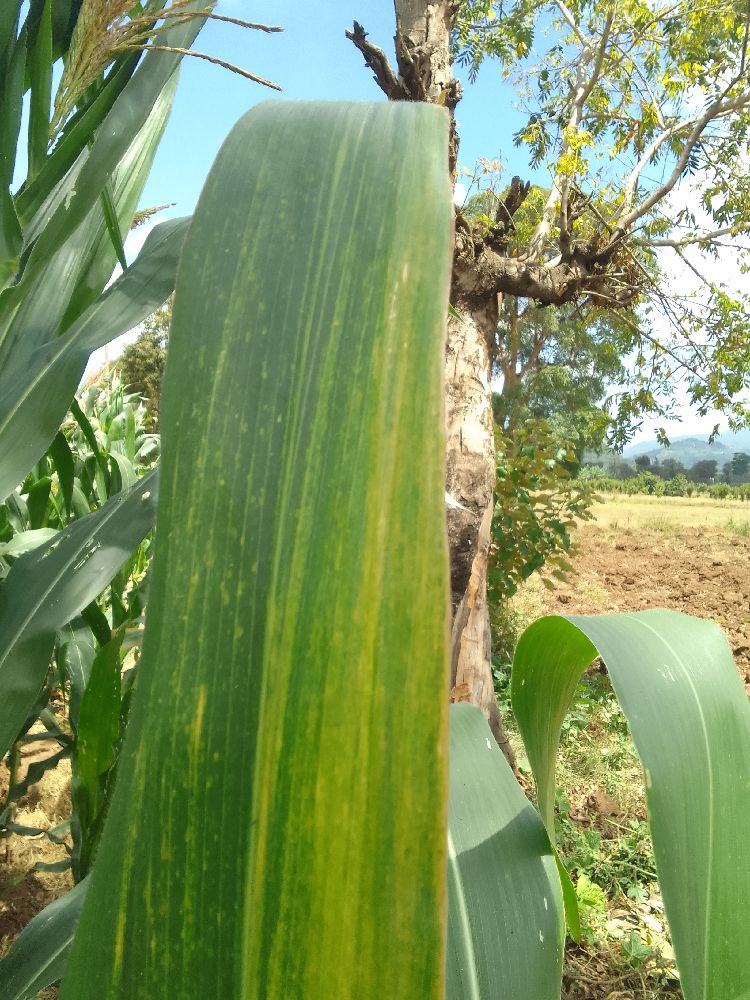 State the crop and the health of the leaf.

maize, maize lethal necrosis
